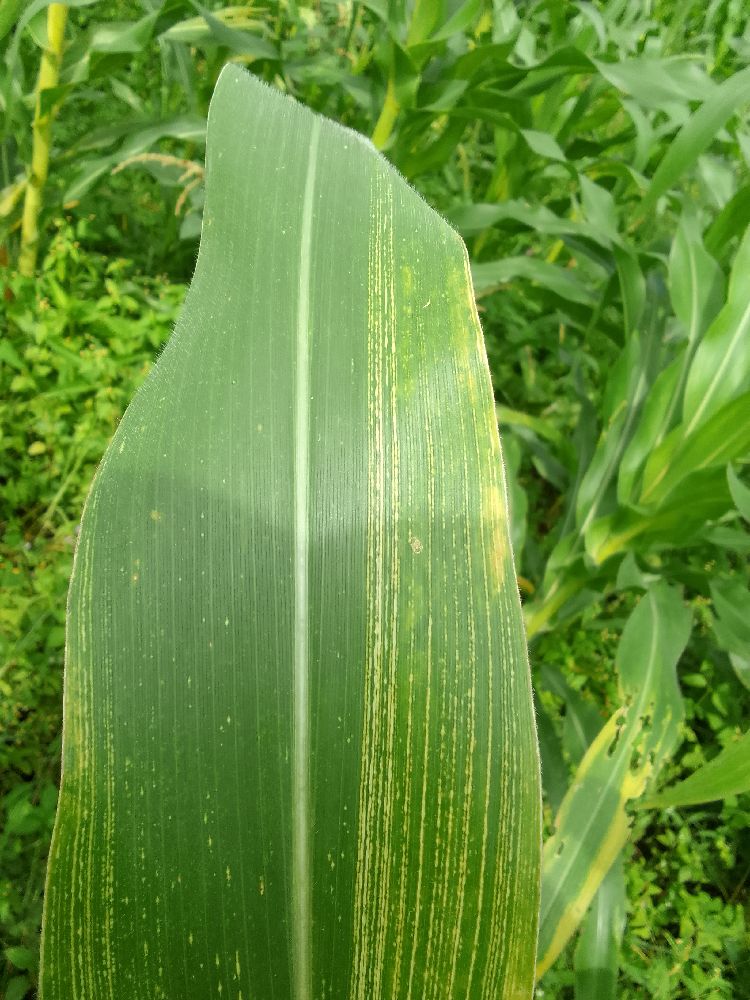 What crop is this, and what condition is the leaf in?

maize, maize streak virus
